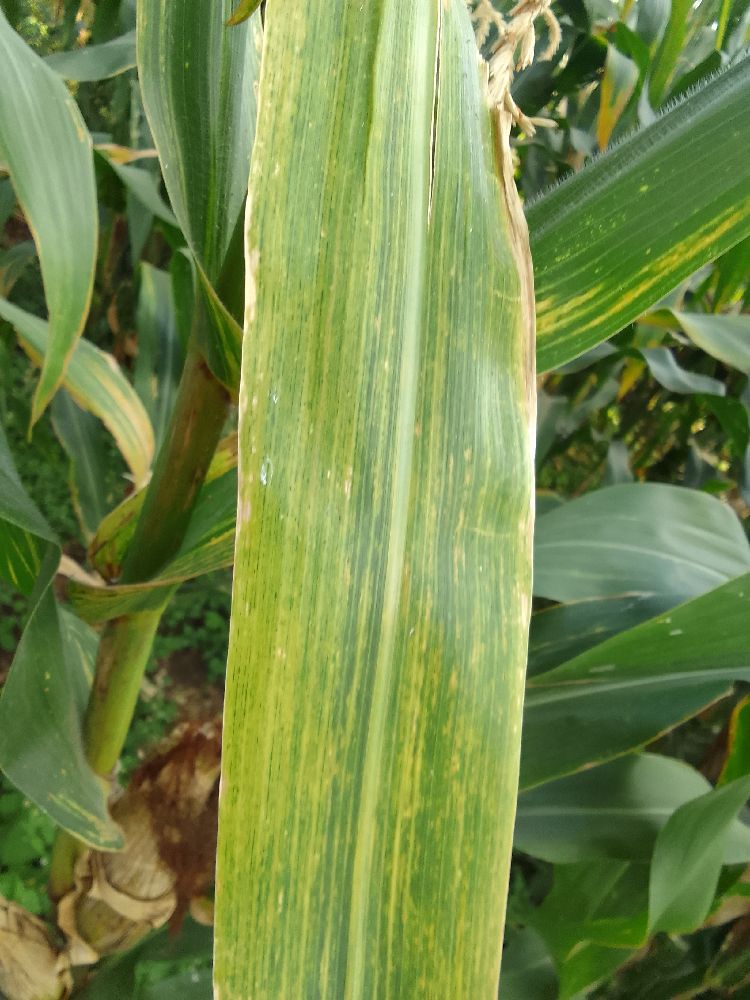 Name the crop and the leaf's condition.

maize, maize lethal necrosis
